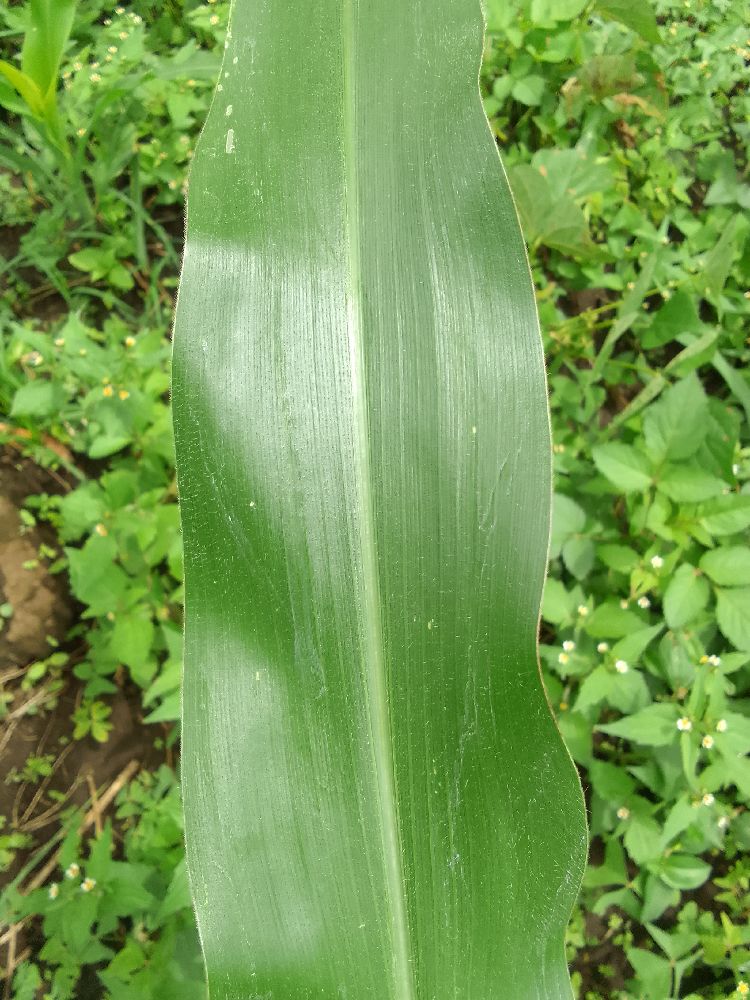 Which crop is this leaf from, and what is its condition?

maize, healthy
